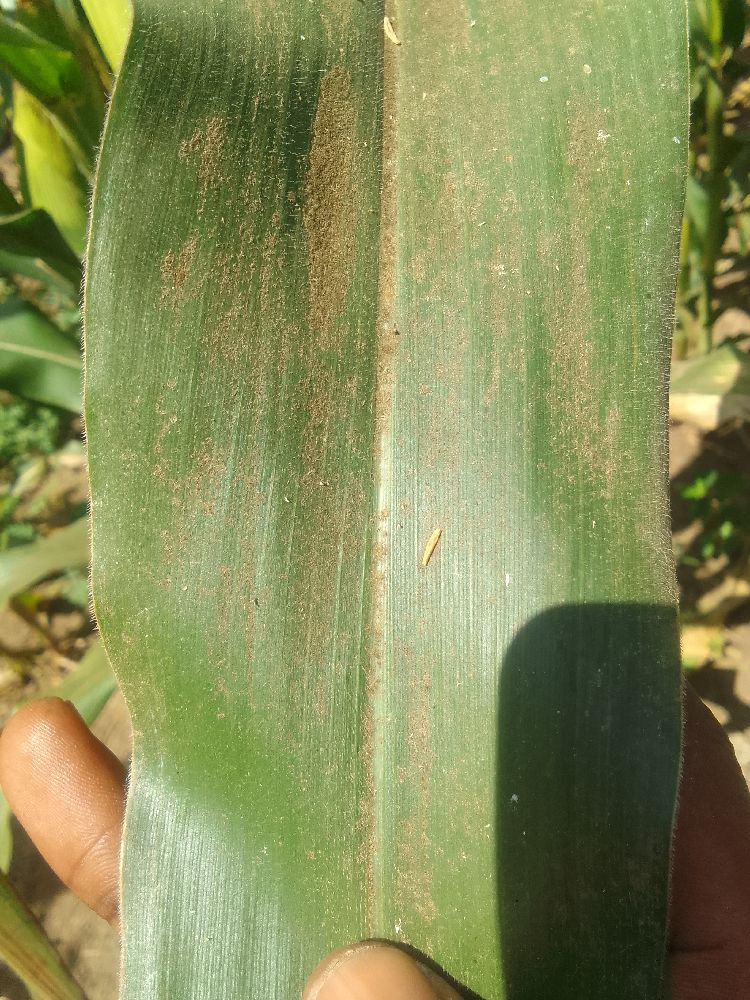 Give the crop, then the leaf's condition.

maize, healthy
